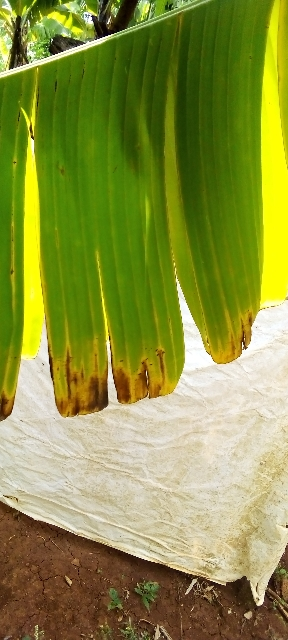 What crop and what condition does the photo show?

banana, fusarium wilt race 1
